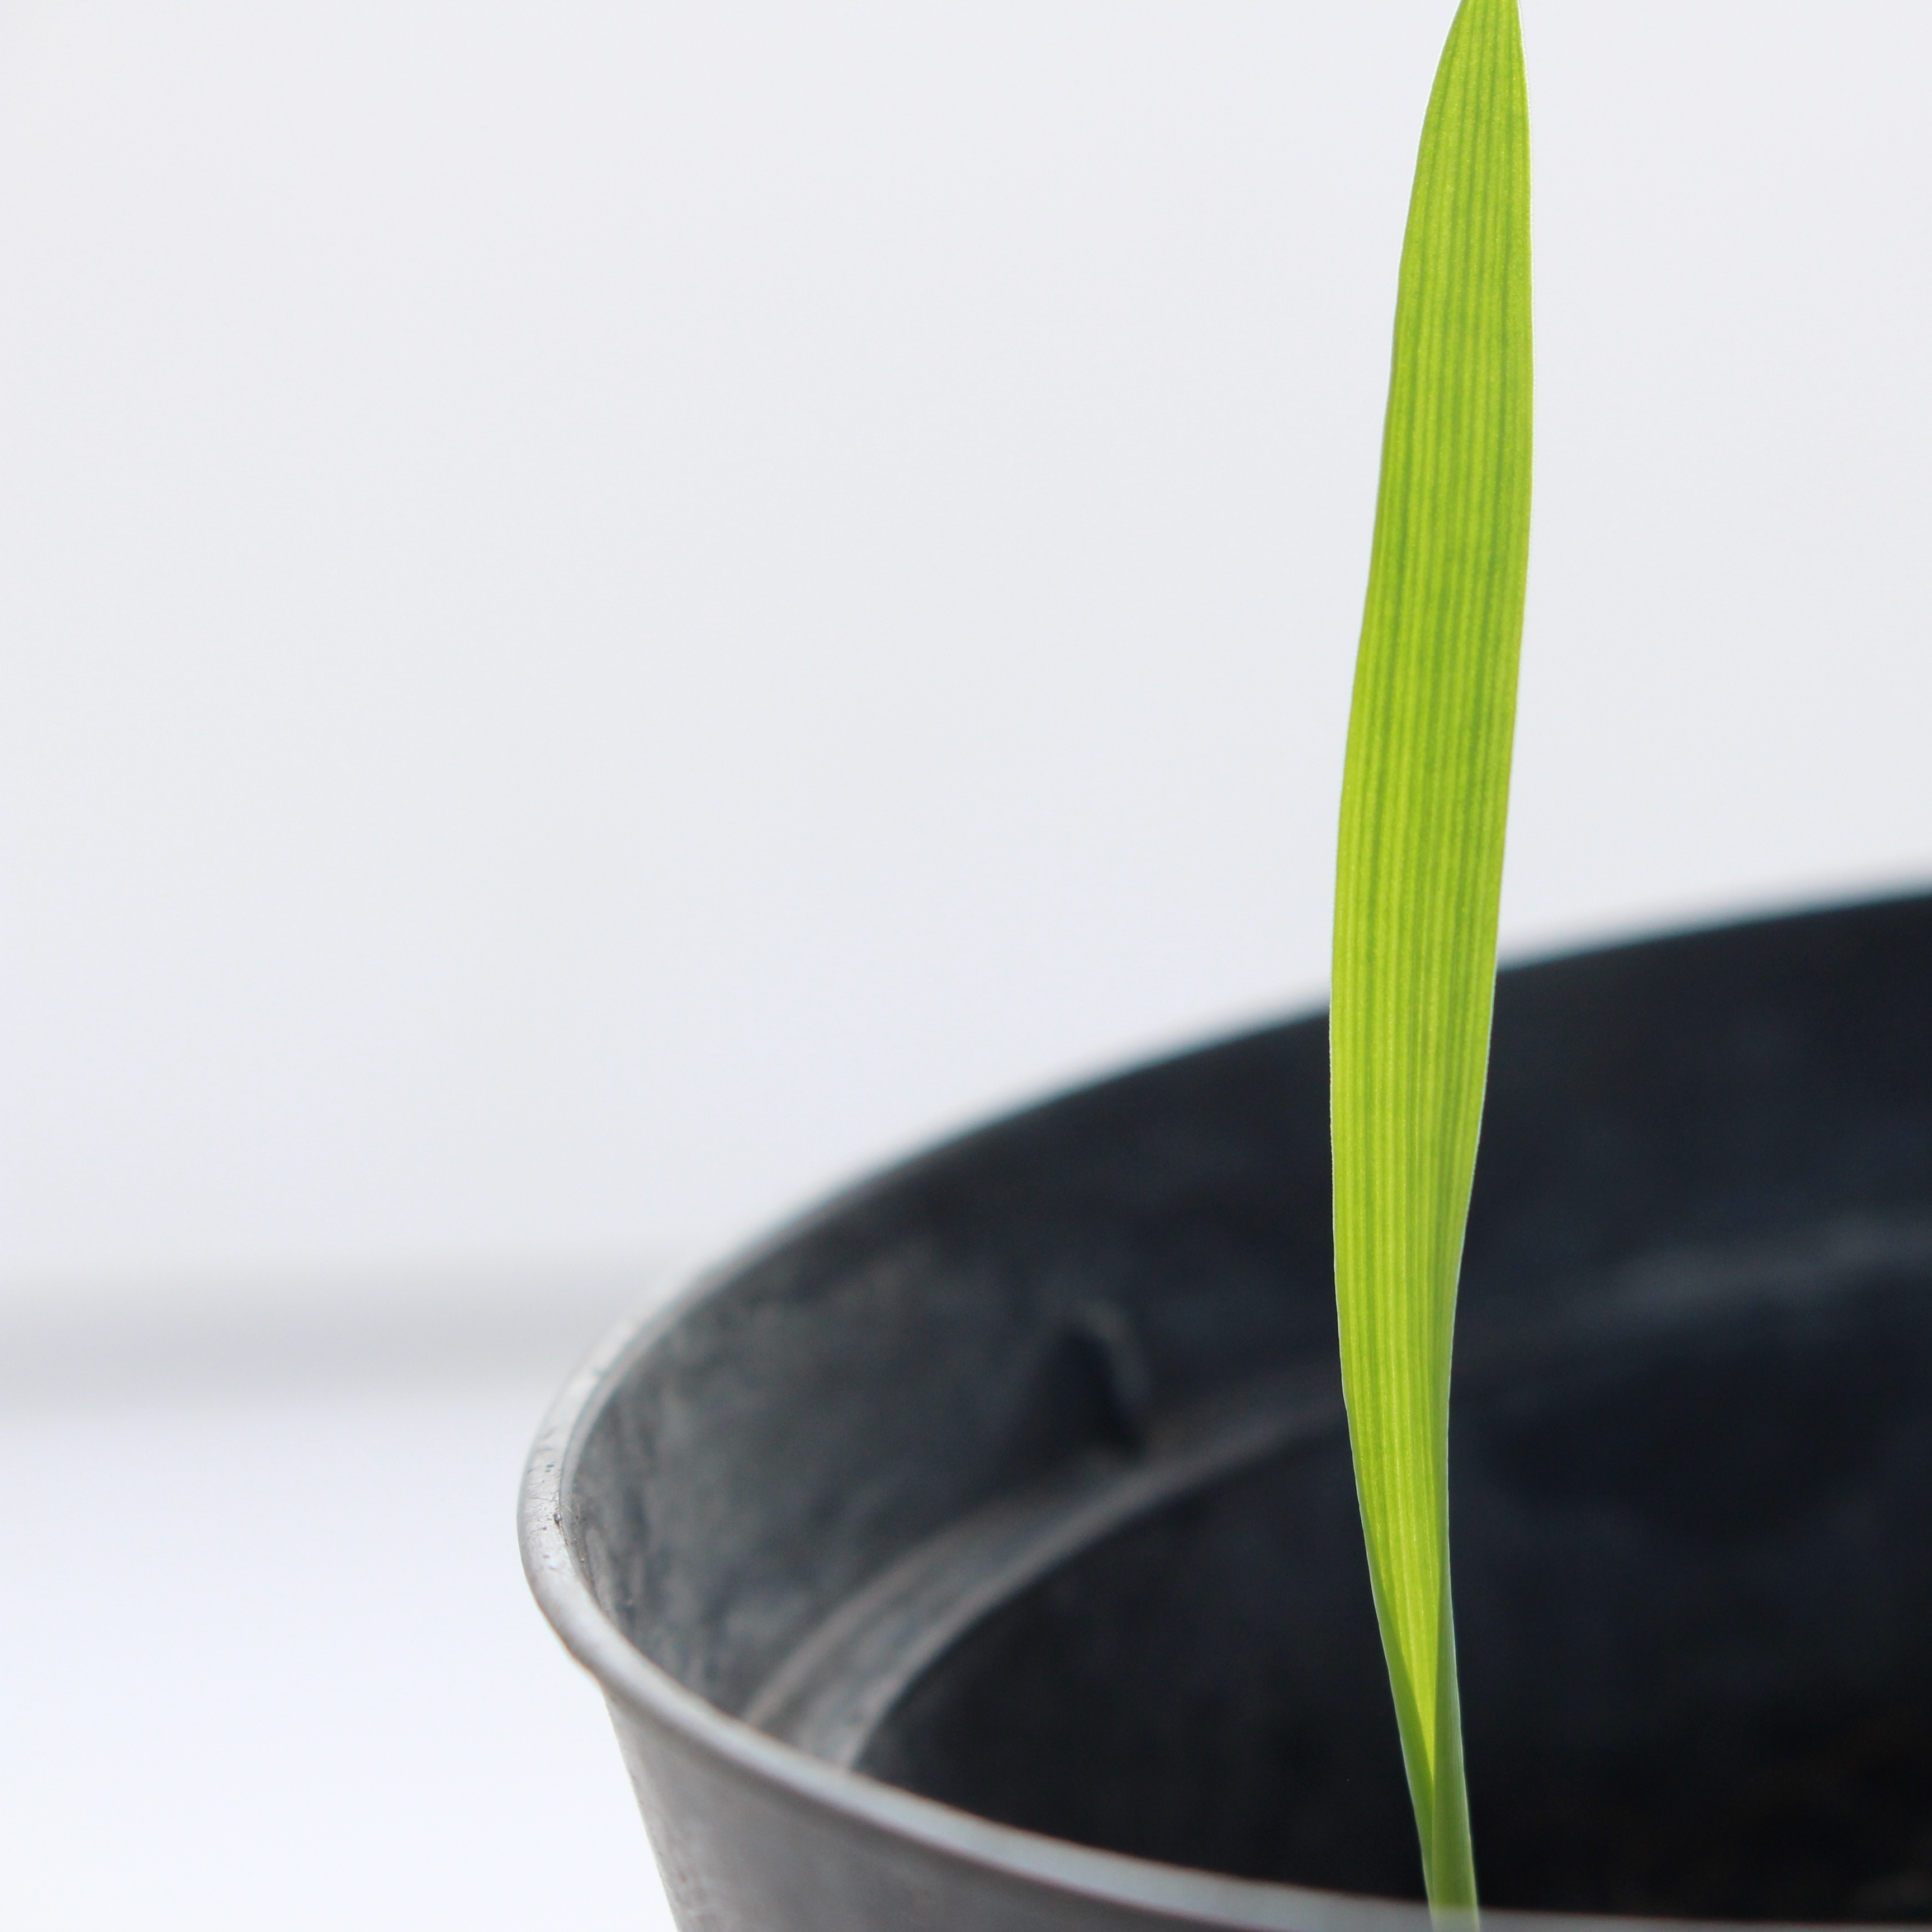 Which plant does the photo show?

Avena sterilis
